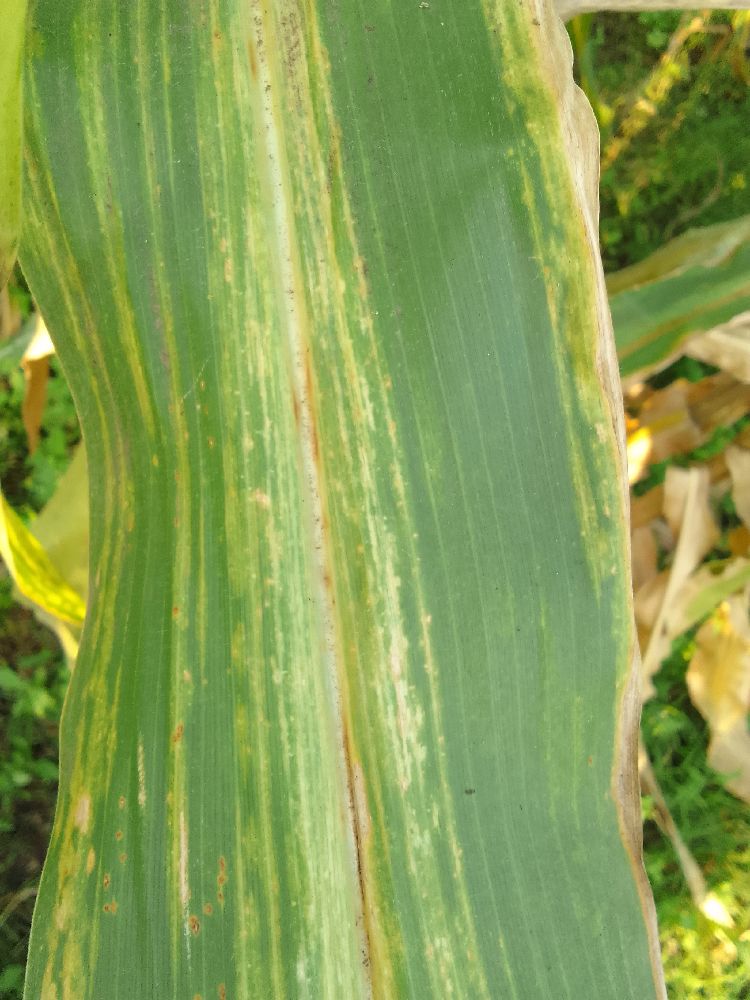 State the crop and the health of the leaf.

maize, maize lethal necrosis
